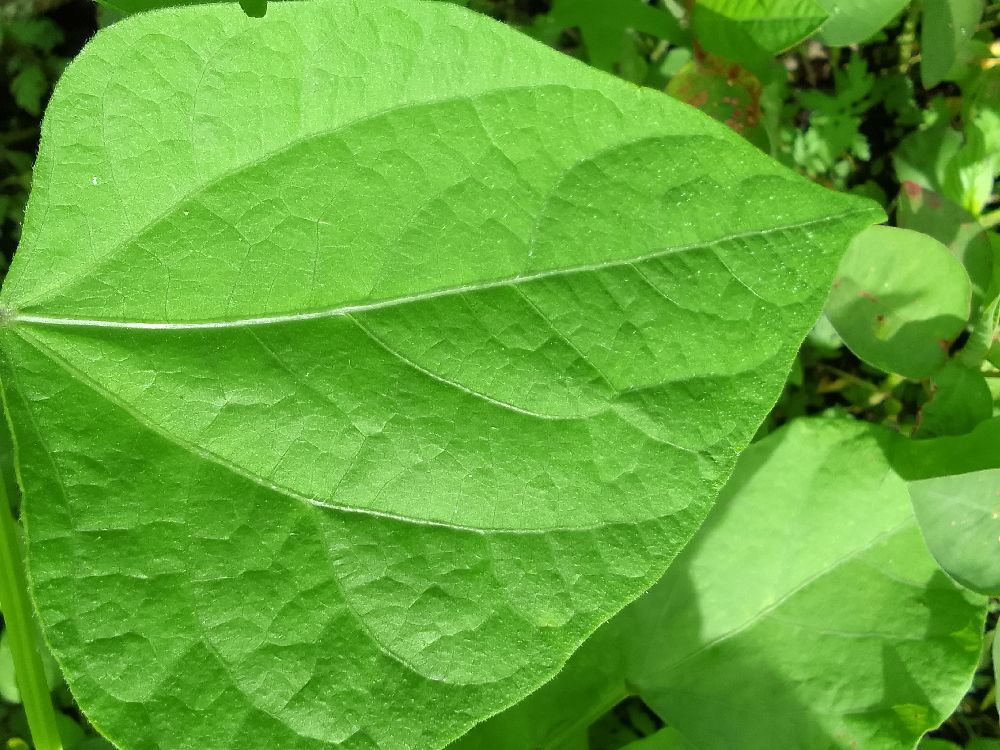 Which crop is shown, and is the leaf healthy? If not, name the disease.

common bean, healthy
